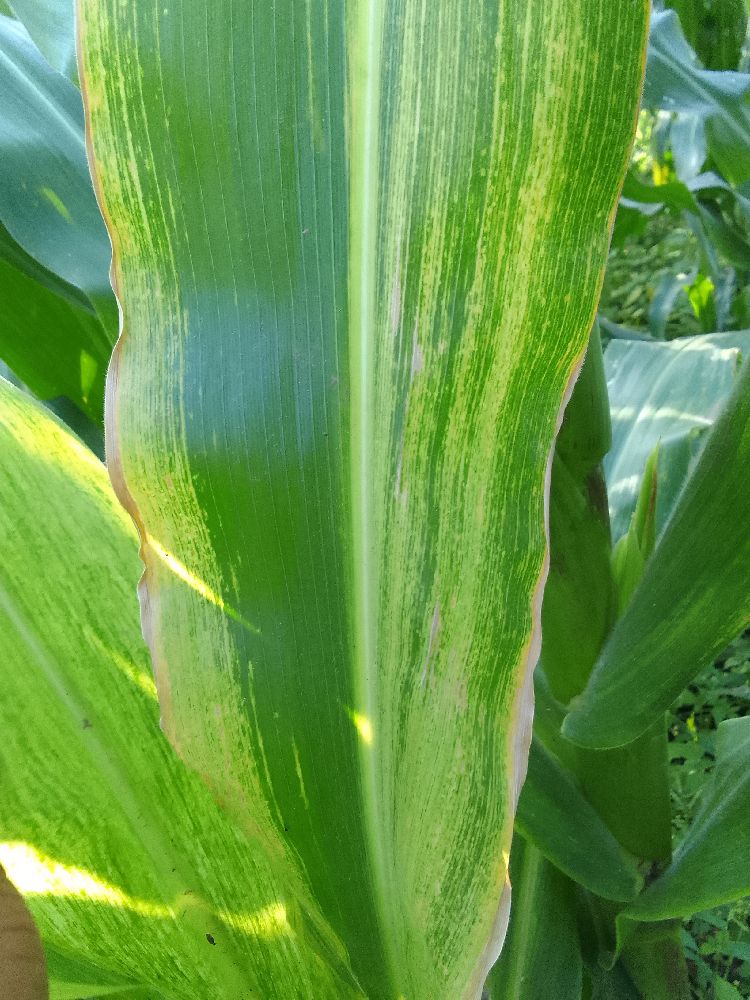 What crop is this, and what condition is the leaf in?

maize, maize lethal necrosis
